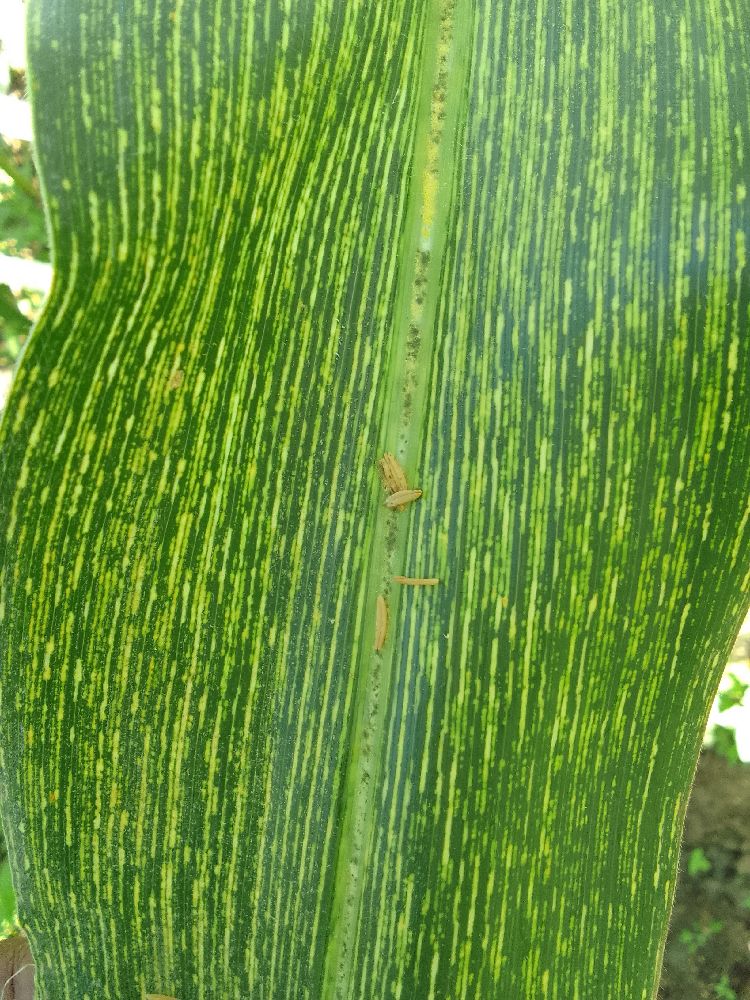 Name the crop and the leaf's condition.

maize, maize streak virus
